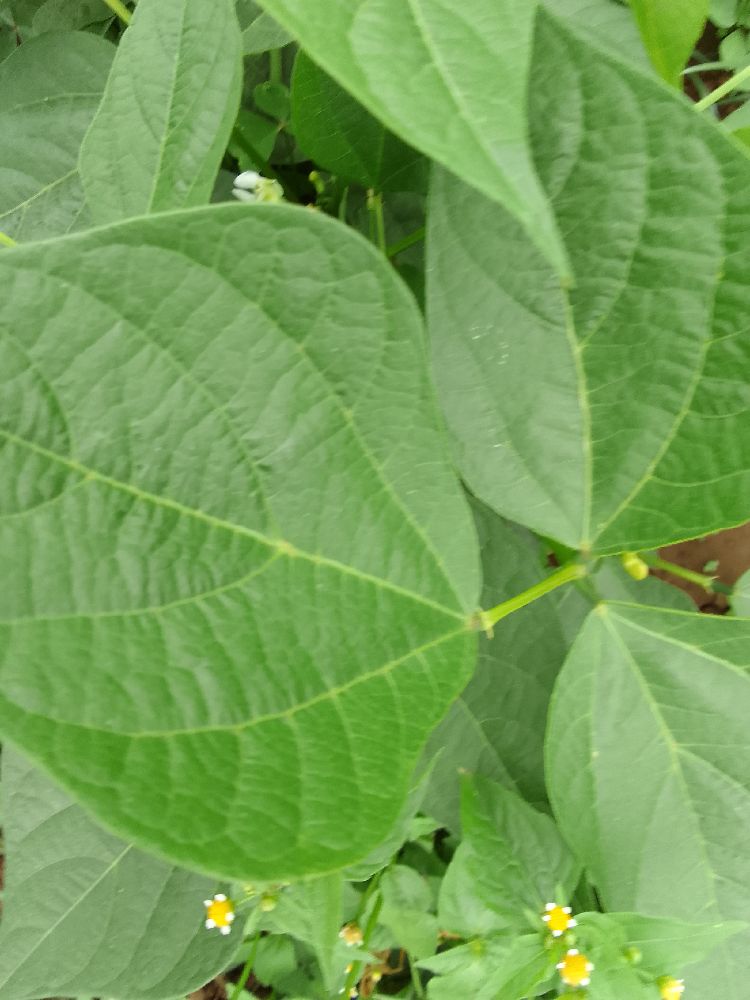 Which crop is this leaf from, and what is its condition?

common bean, healthy
